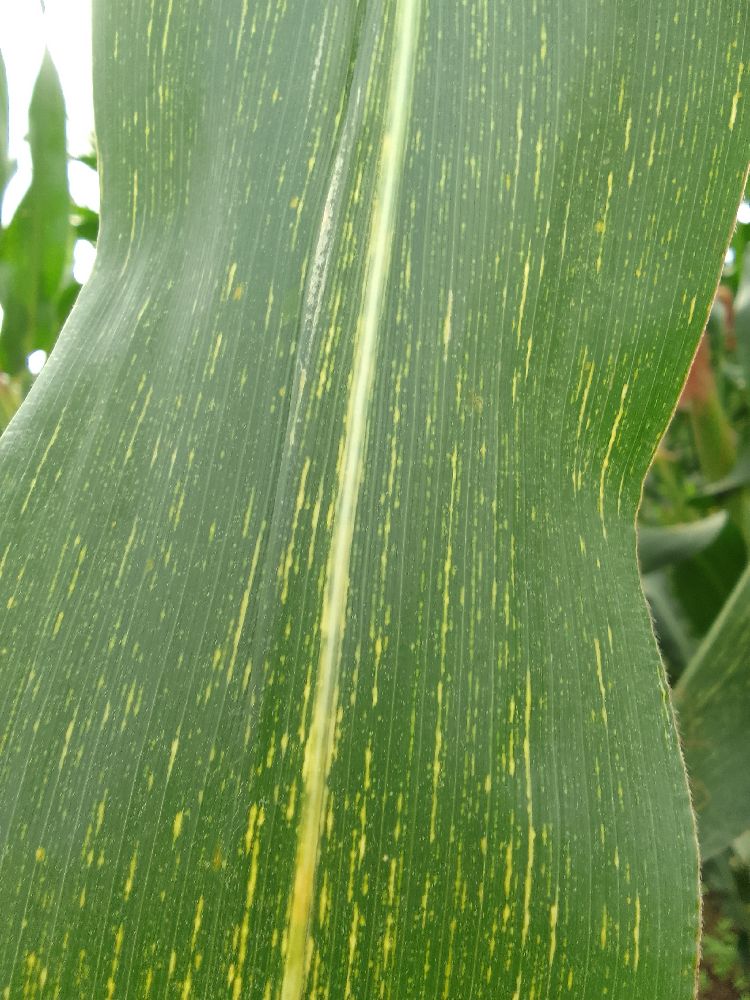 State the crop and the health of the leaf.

maize, maize streak virus
